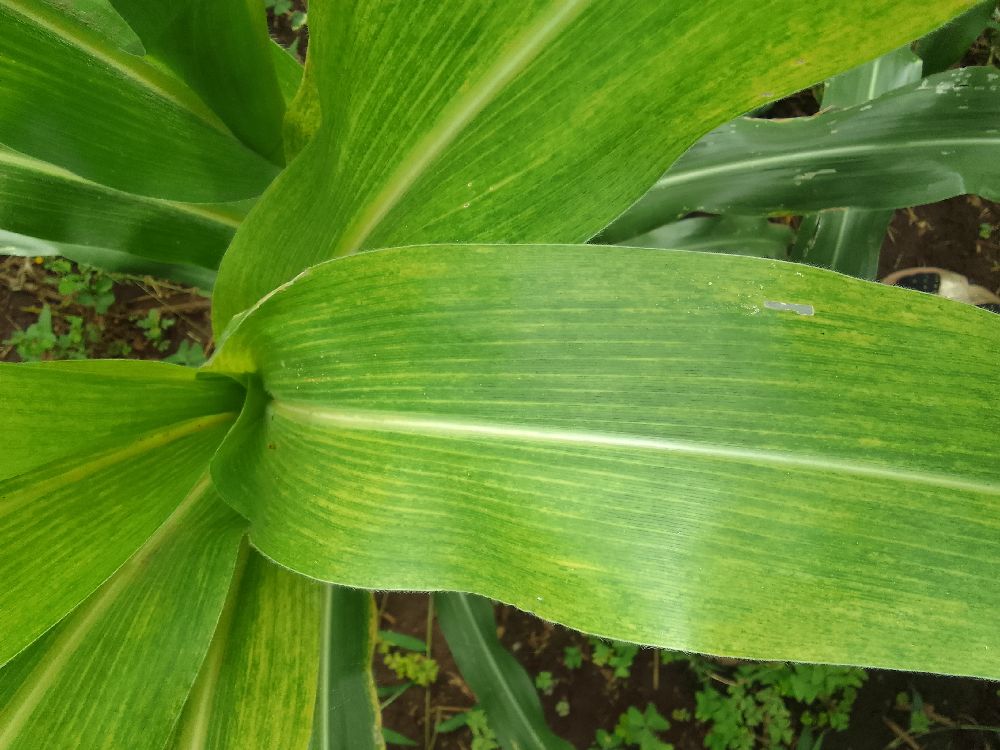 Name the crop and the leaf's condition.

maize, maize lethal necrosis
